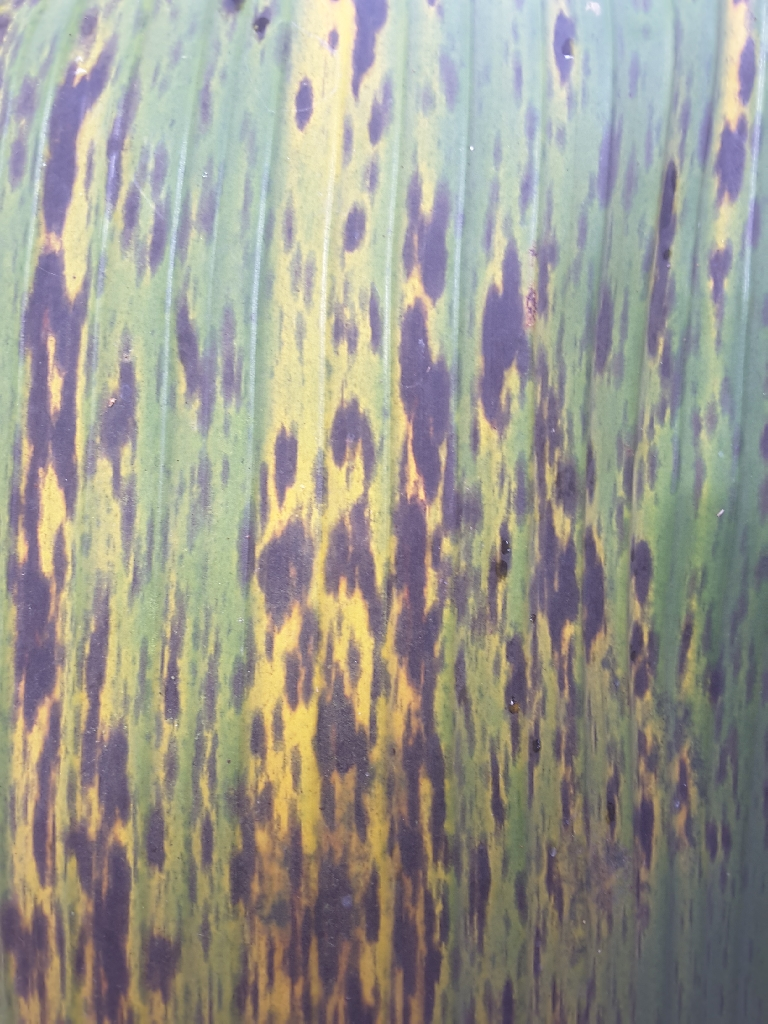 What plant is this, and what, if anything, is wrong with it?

banana, black sigatoka
